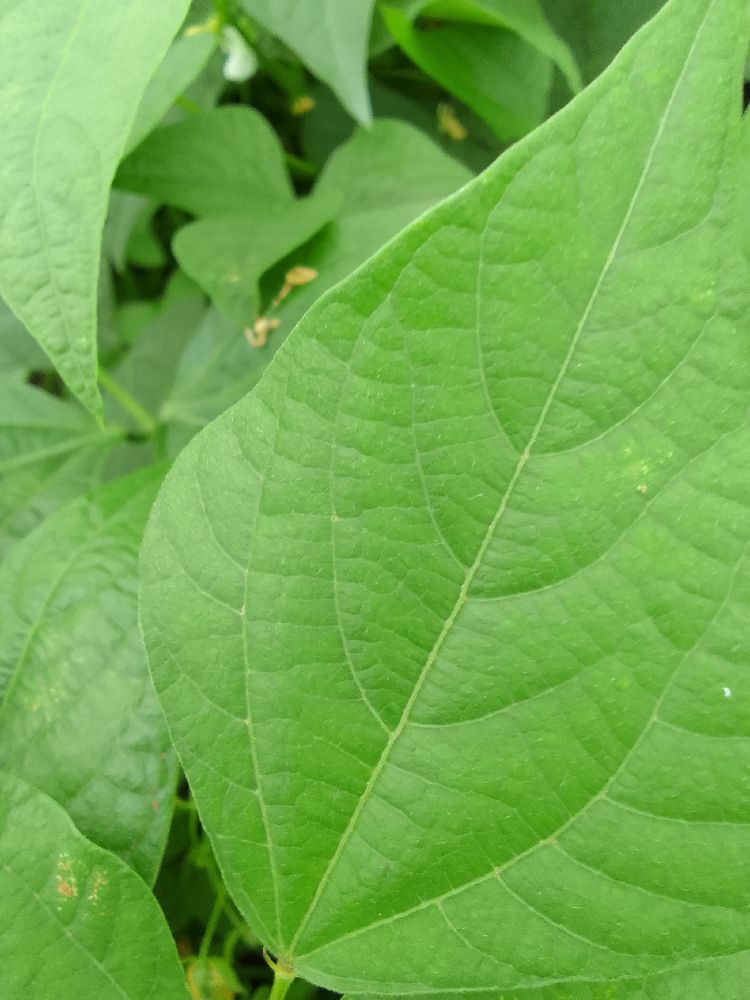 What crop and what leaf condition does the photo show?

common bean, healthy
